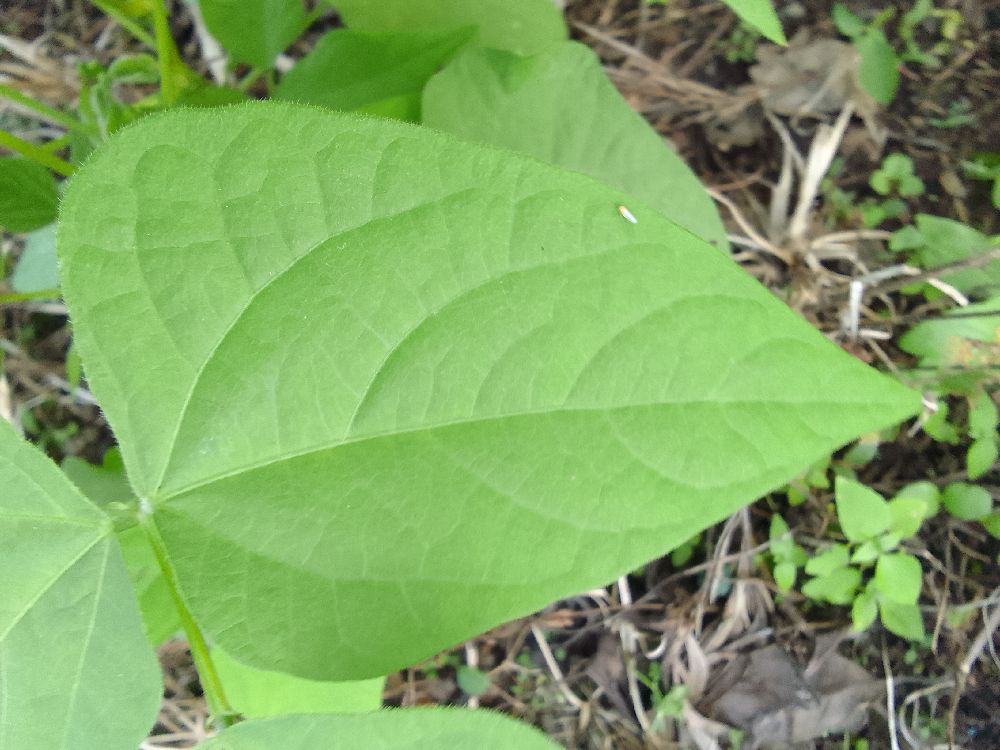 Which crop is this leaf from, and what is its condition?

common bean, healthy
